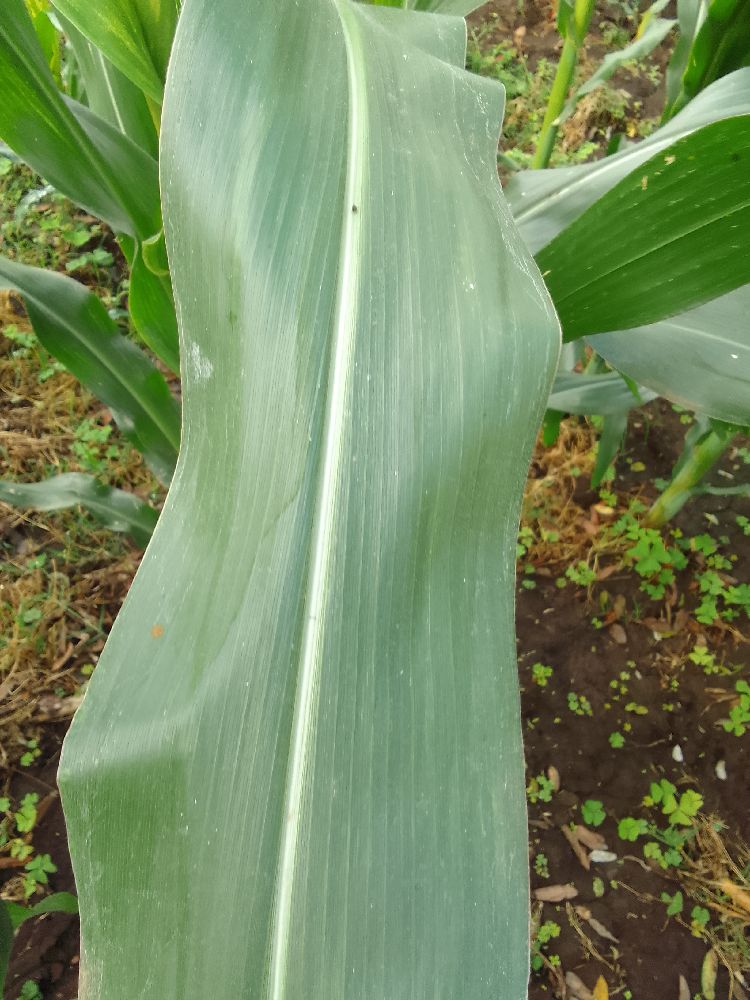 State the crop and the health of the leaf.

maize, healthy
